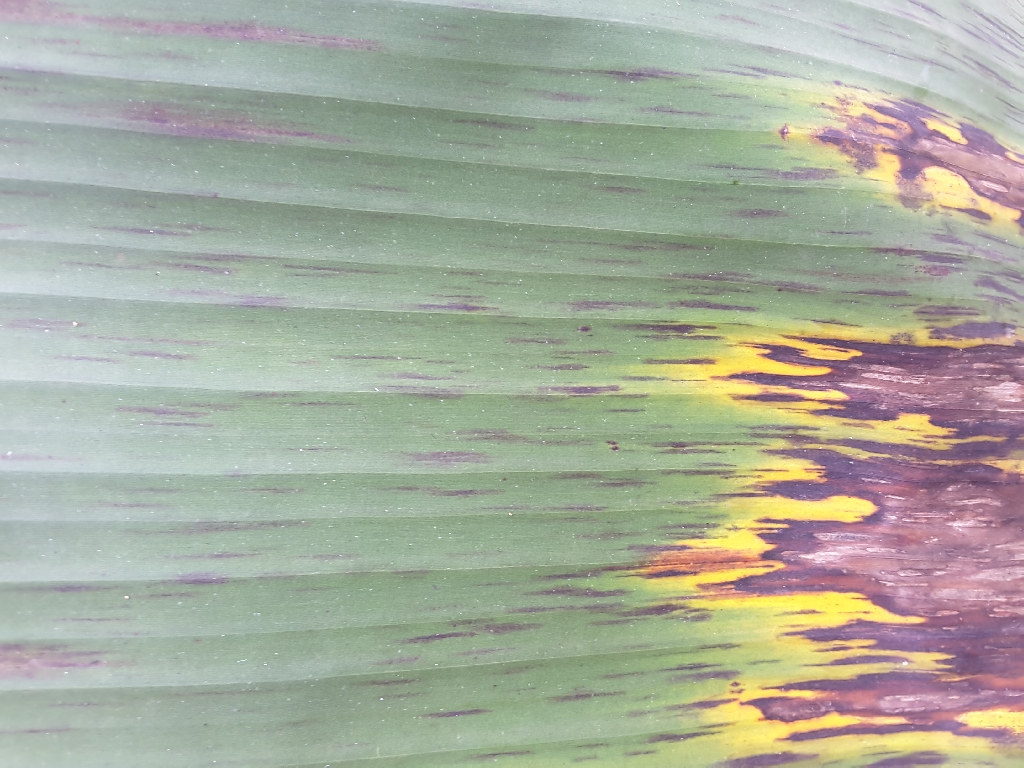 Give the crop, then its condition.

banana, black sigatoka
